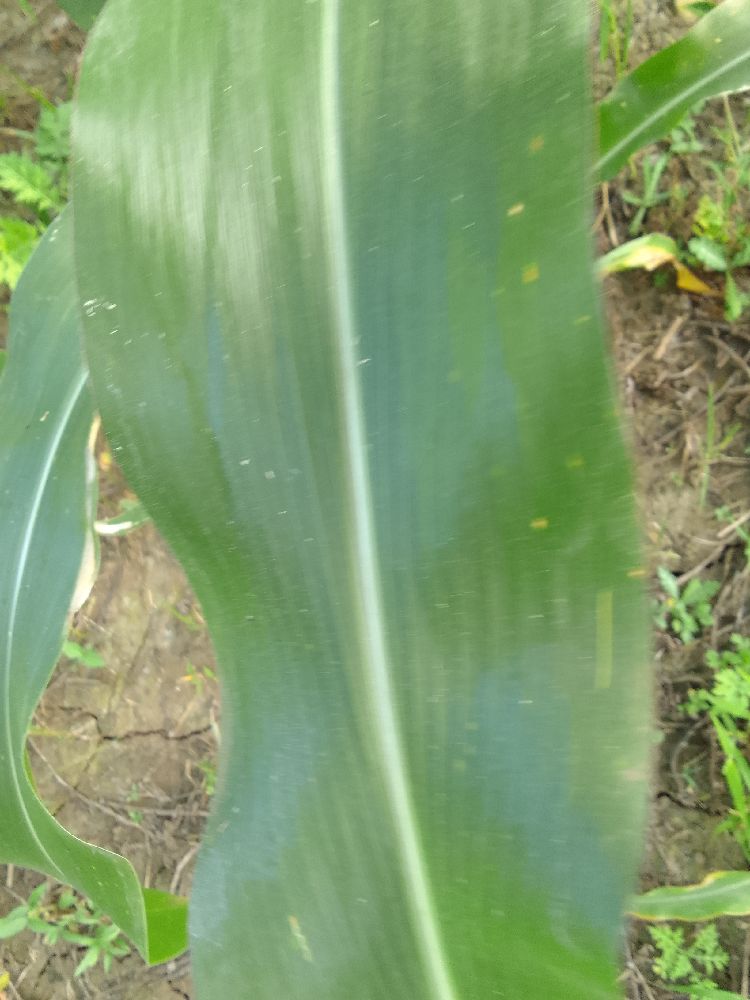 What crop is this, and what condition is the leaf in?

maize, healthy
